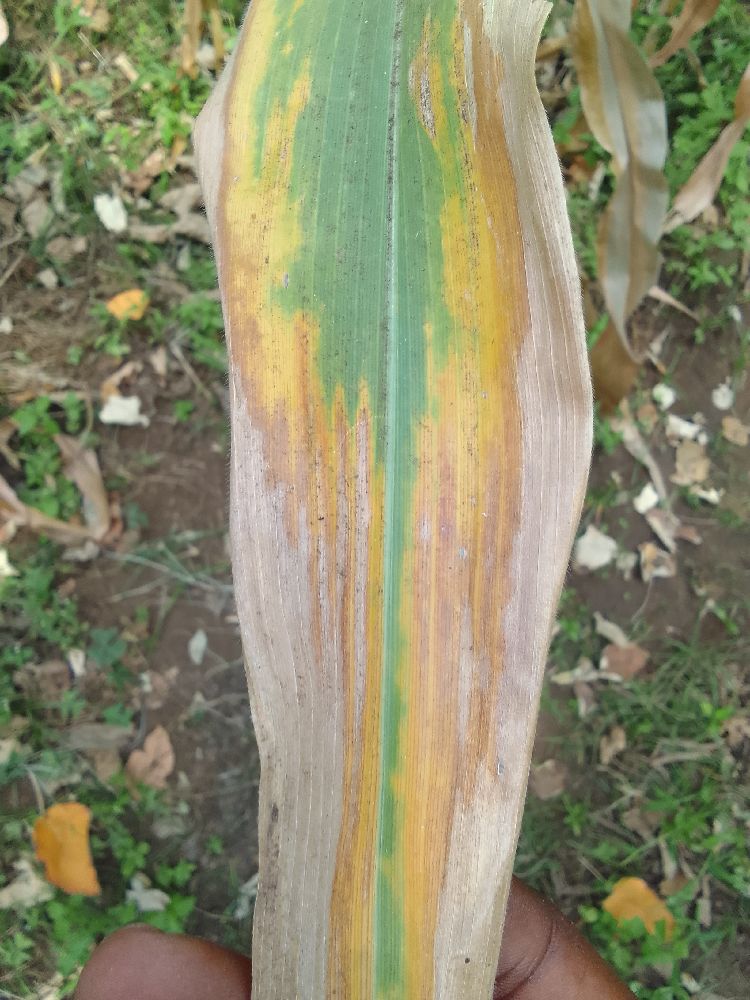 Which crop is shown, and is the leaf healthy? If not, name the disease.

maize, maize lethal necrosis
